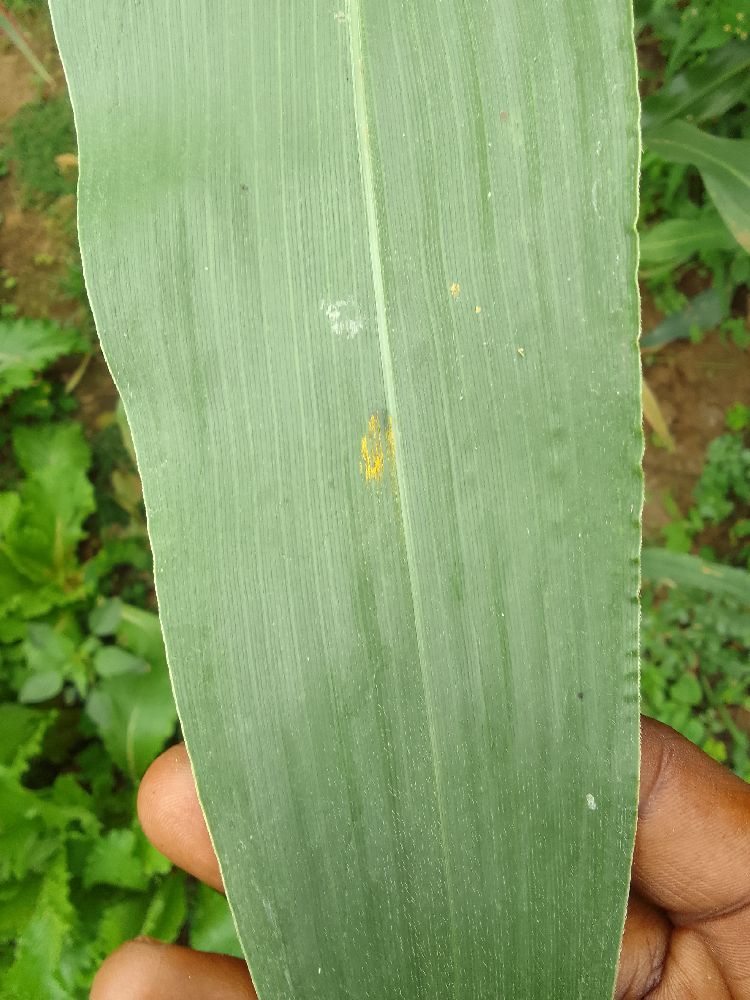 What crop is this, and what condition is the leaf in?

maize, healthy
